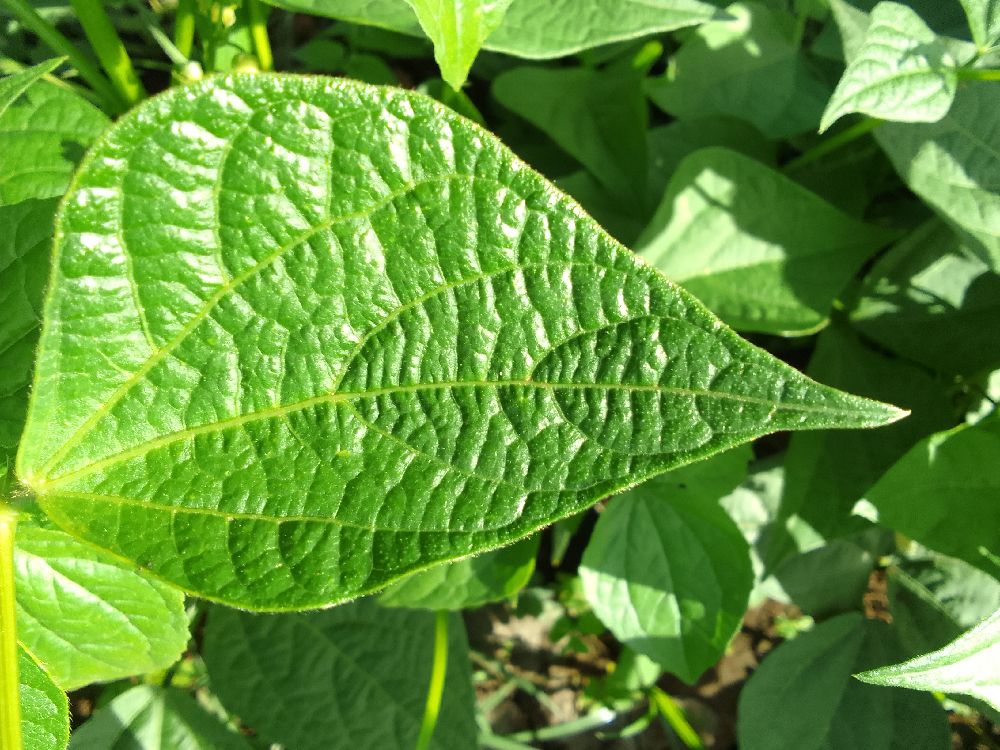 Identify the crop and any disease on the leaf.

common bean, healthy
